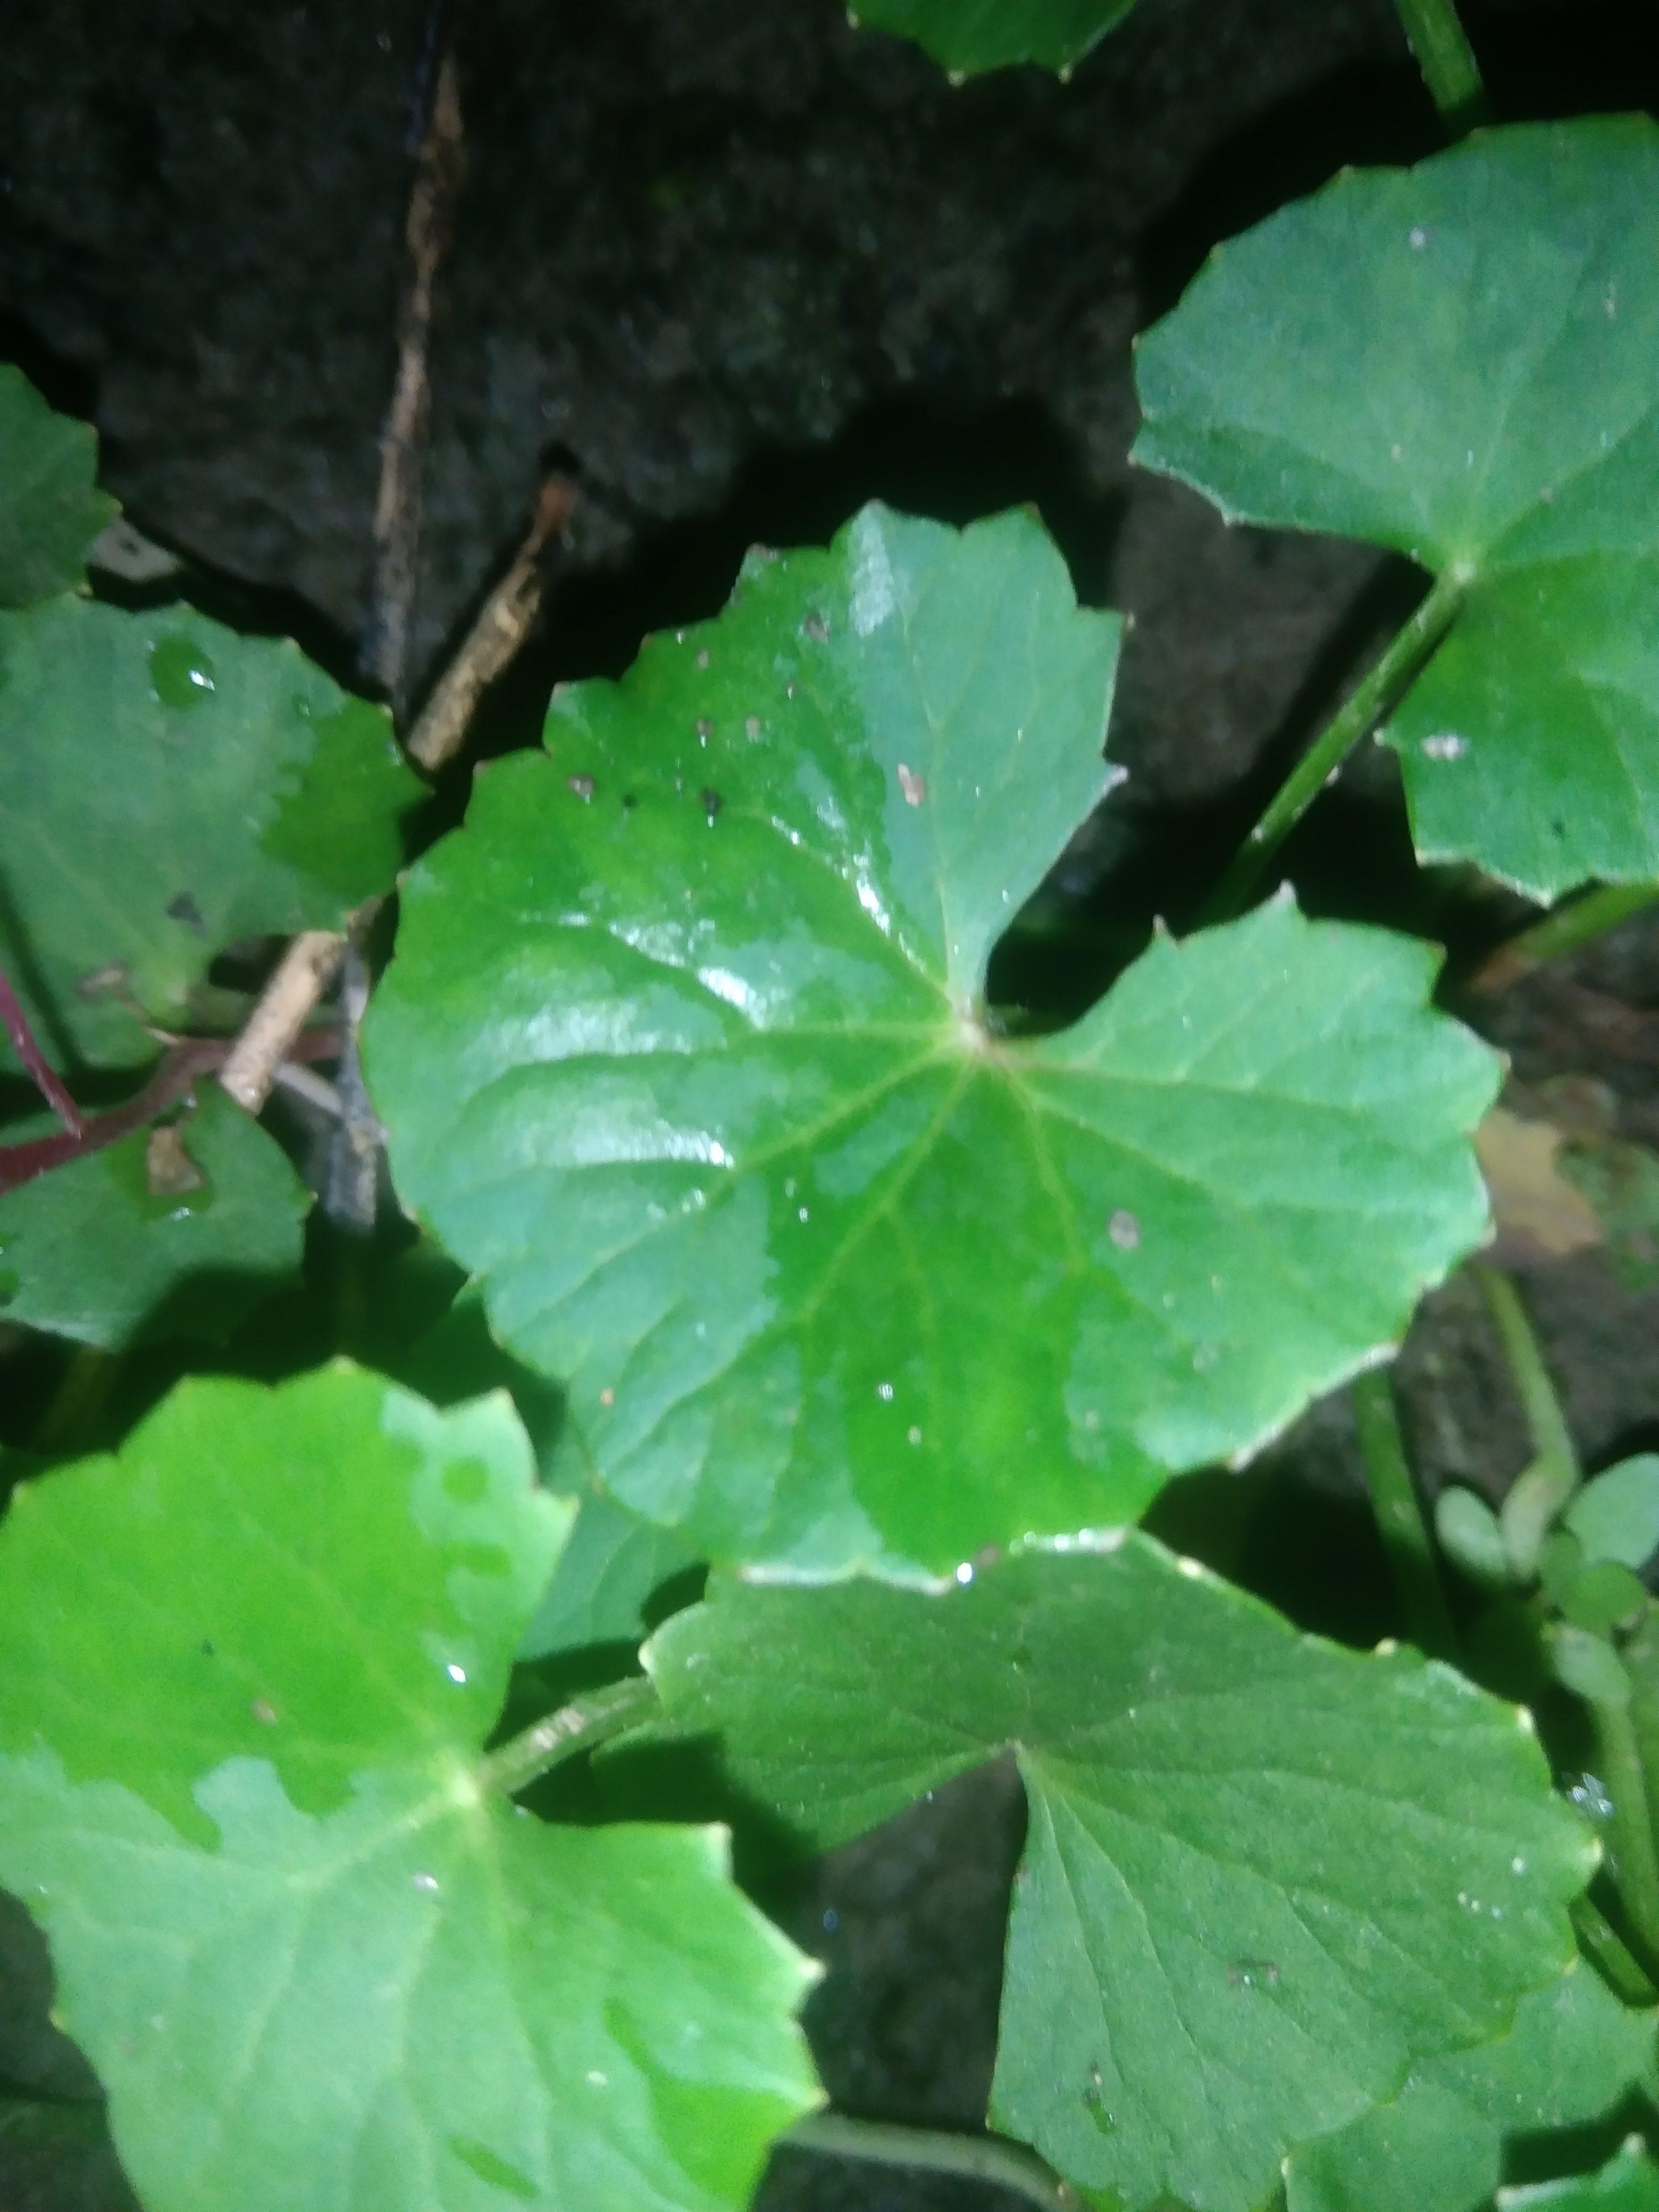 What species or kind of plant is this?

thankuni
